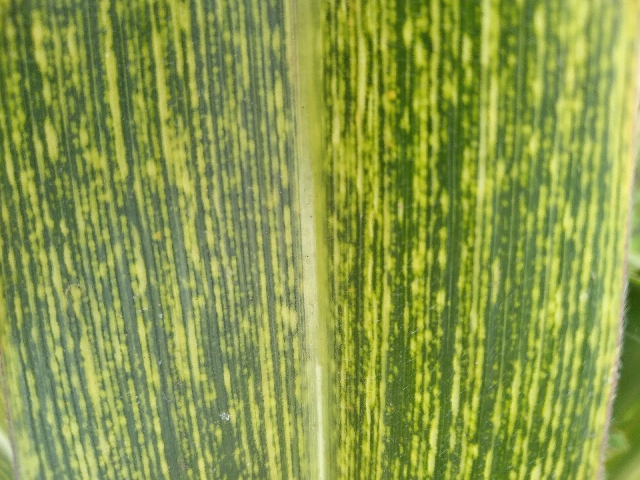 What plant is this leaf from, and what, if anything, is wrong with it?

maize, maize streak virus
